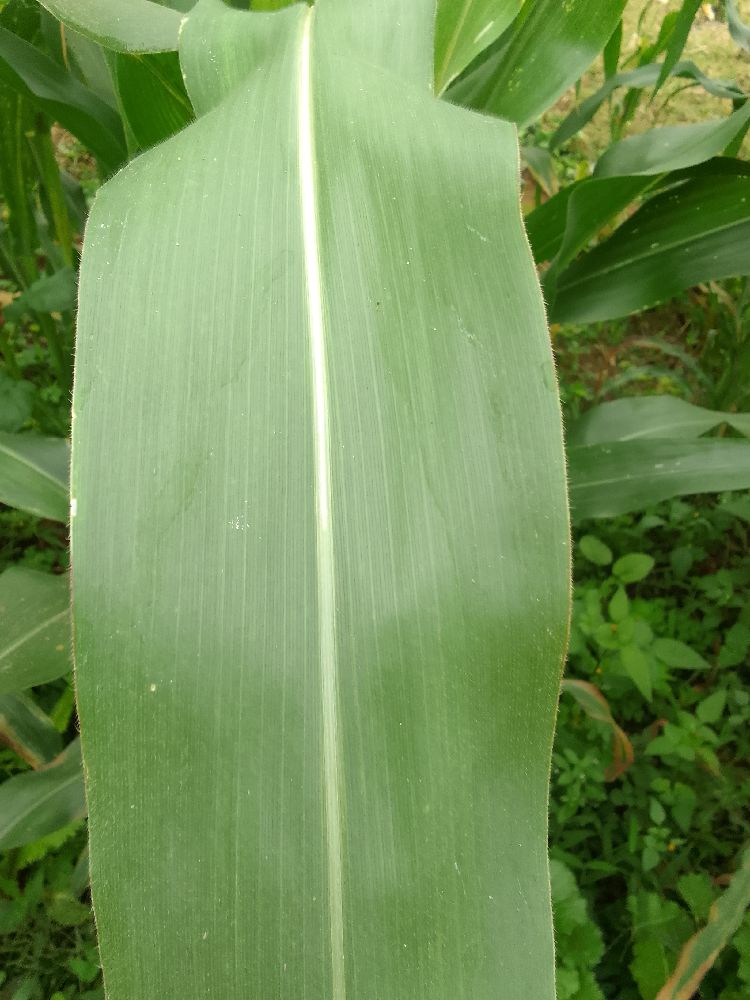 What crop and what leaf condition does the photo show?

maize, healthy
